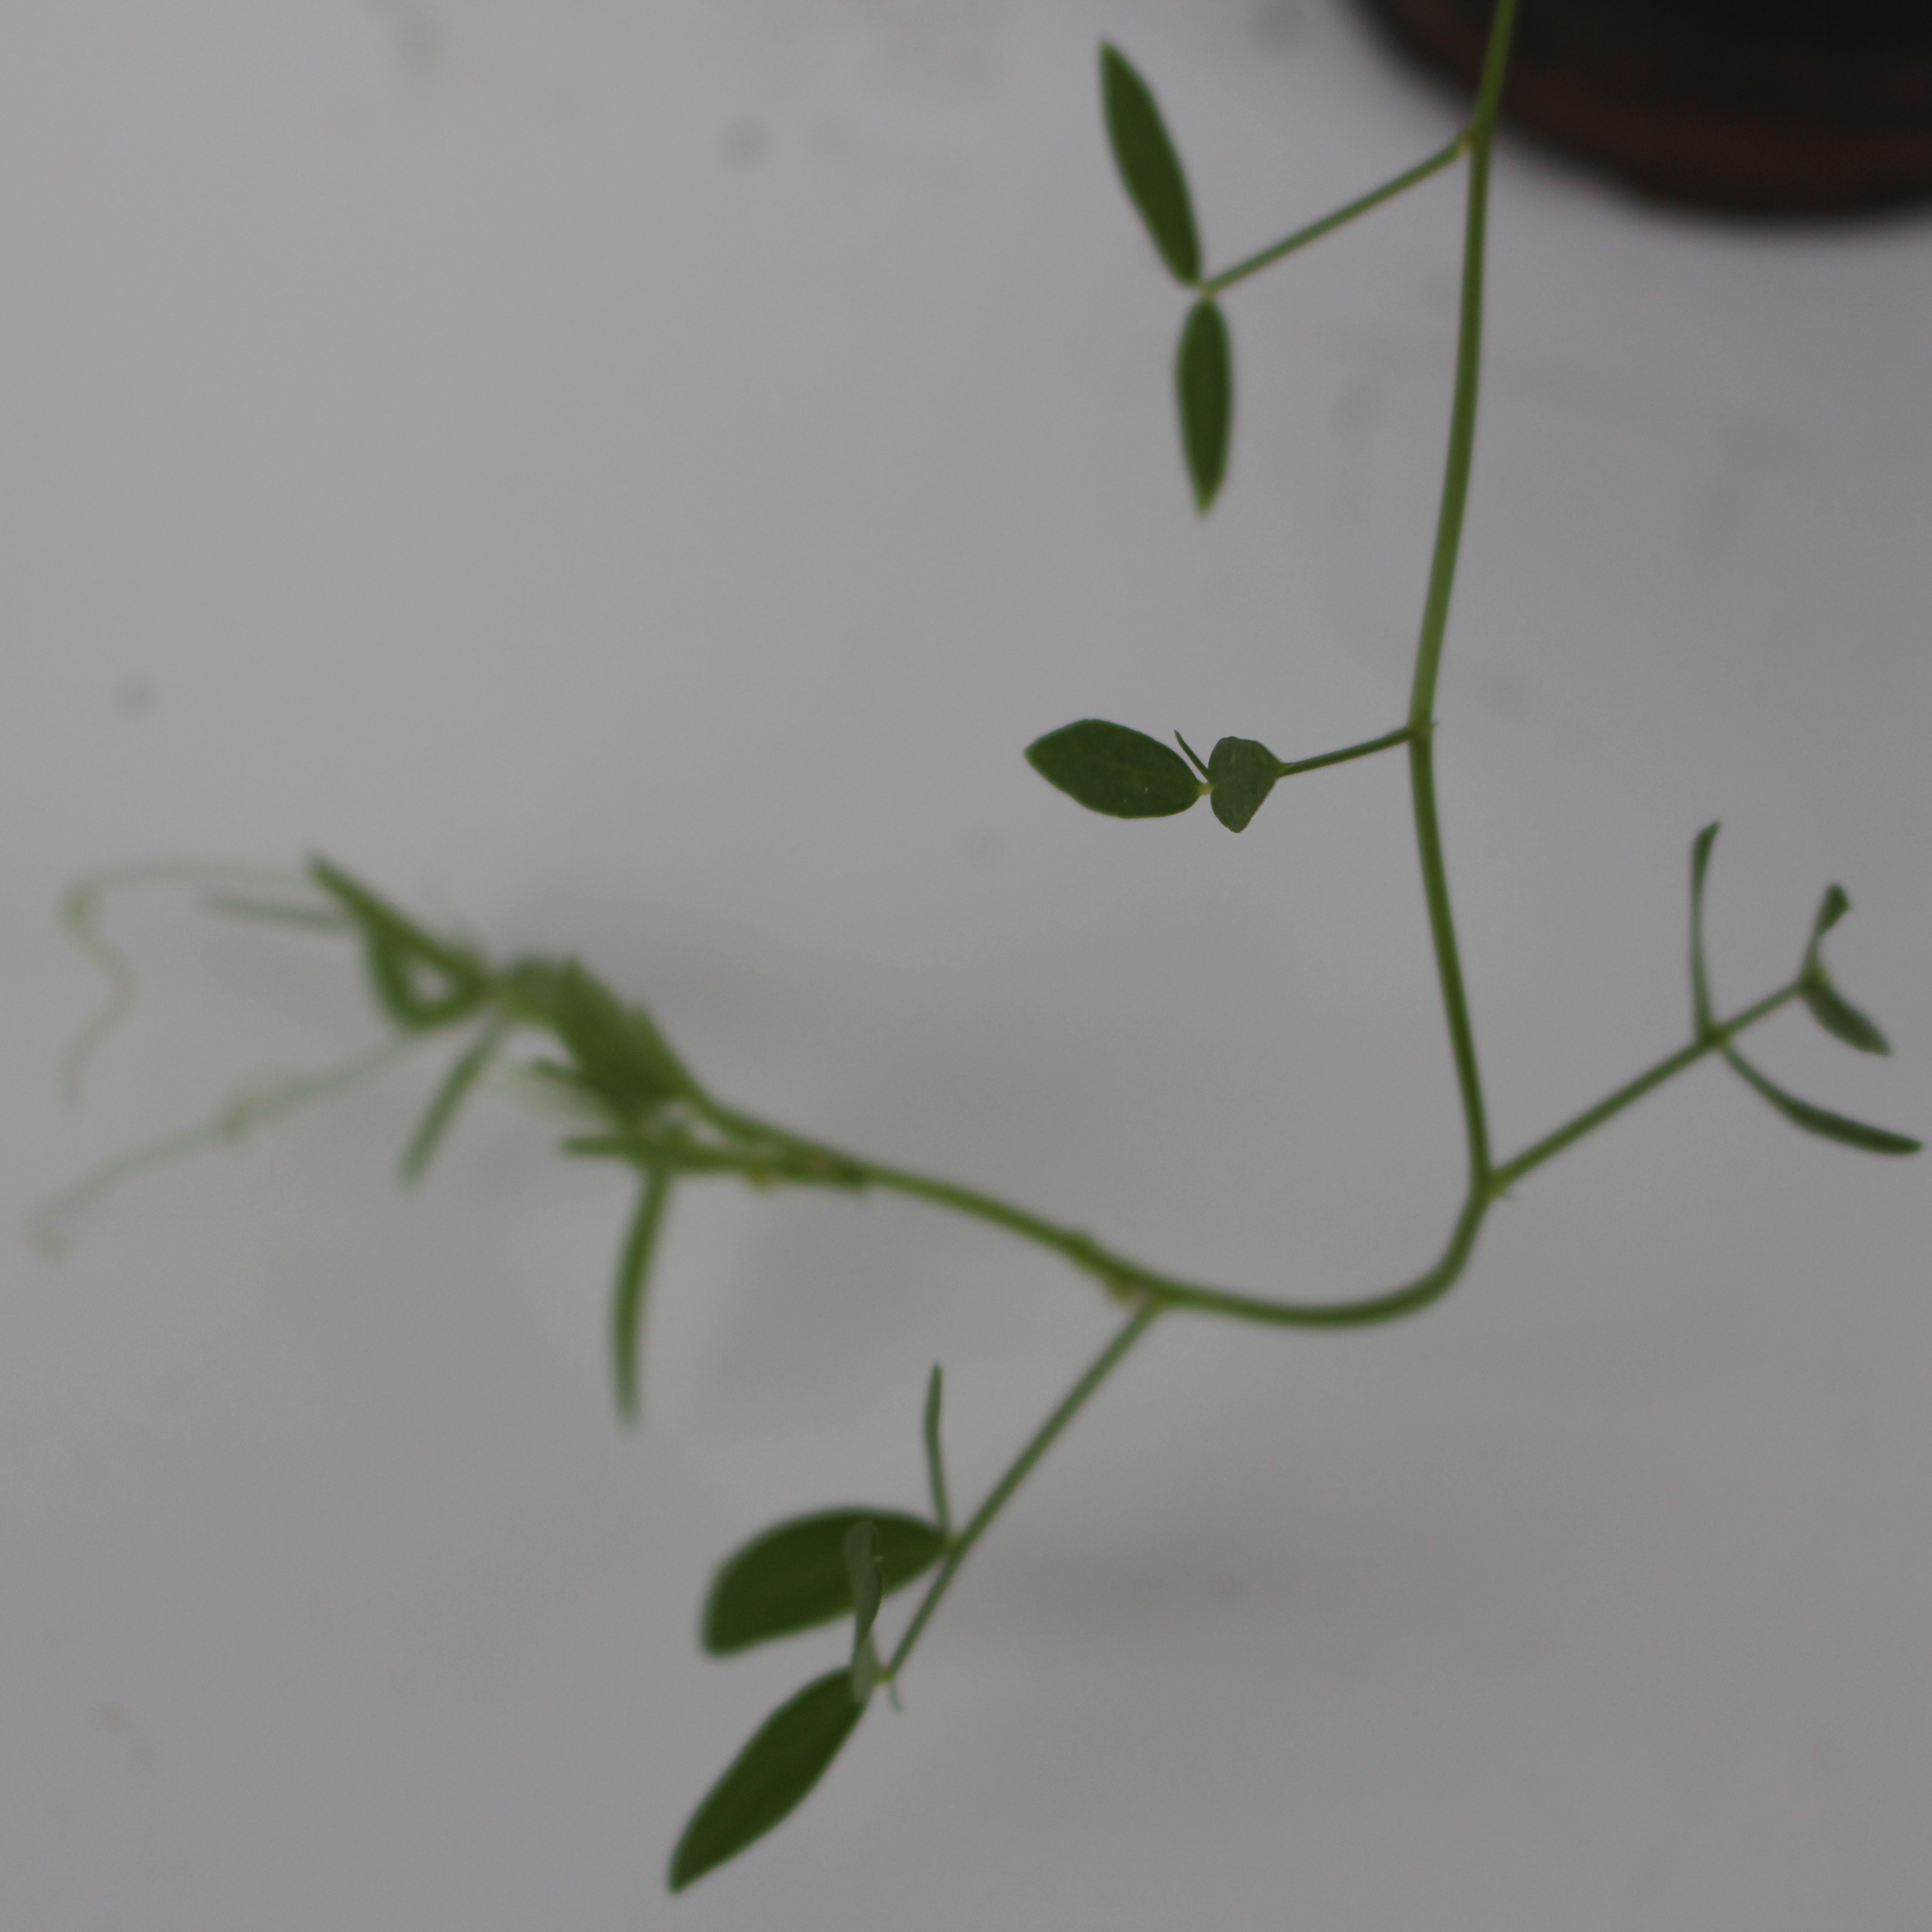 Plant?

Vicia sativa
